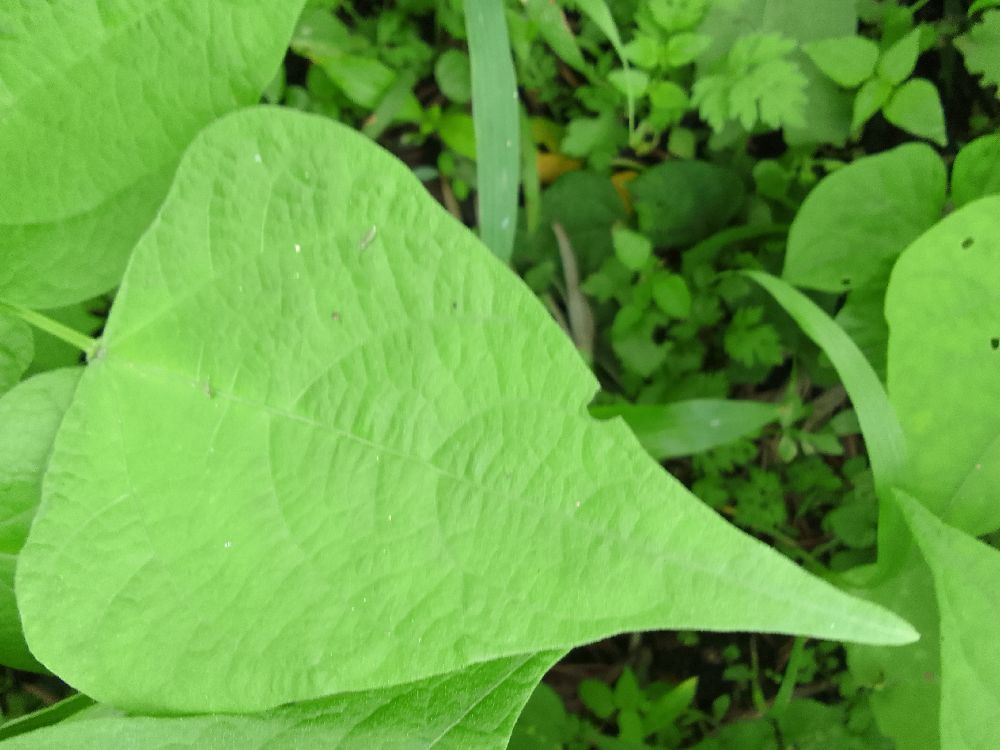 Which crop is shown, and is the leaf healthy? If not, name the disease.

common bean, healthy
